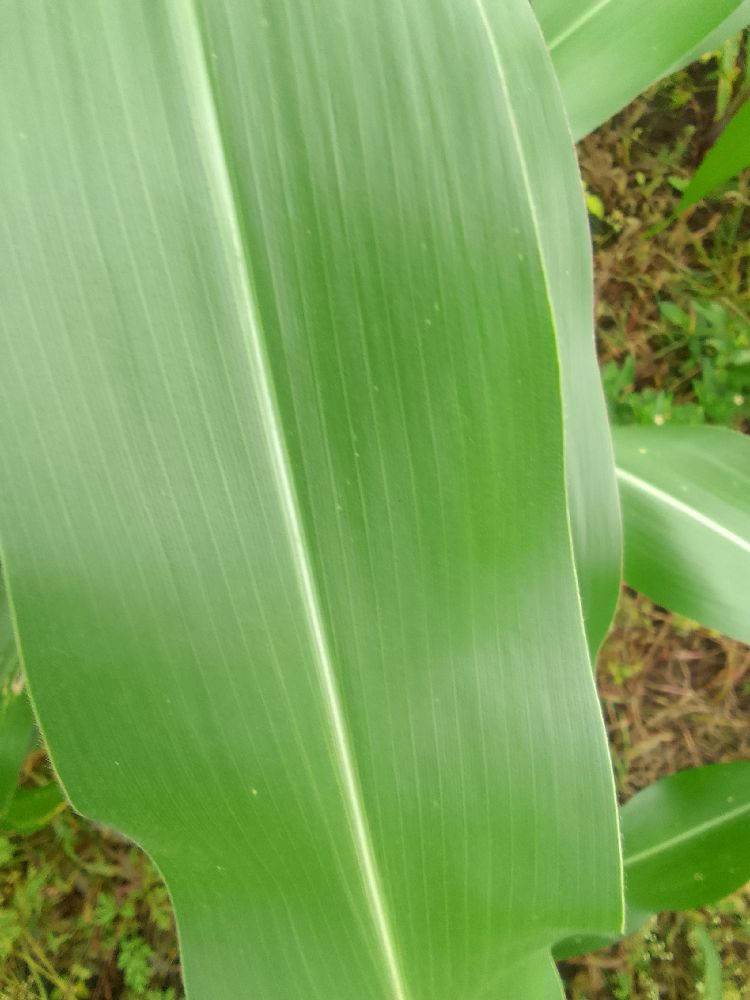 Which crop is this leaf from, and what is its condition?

maize, healthy
